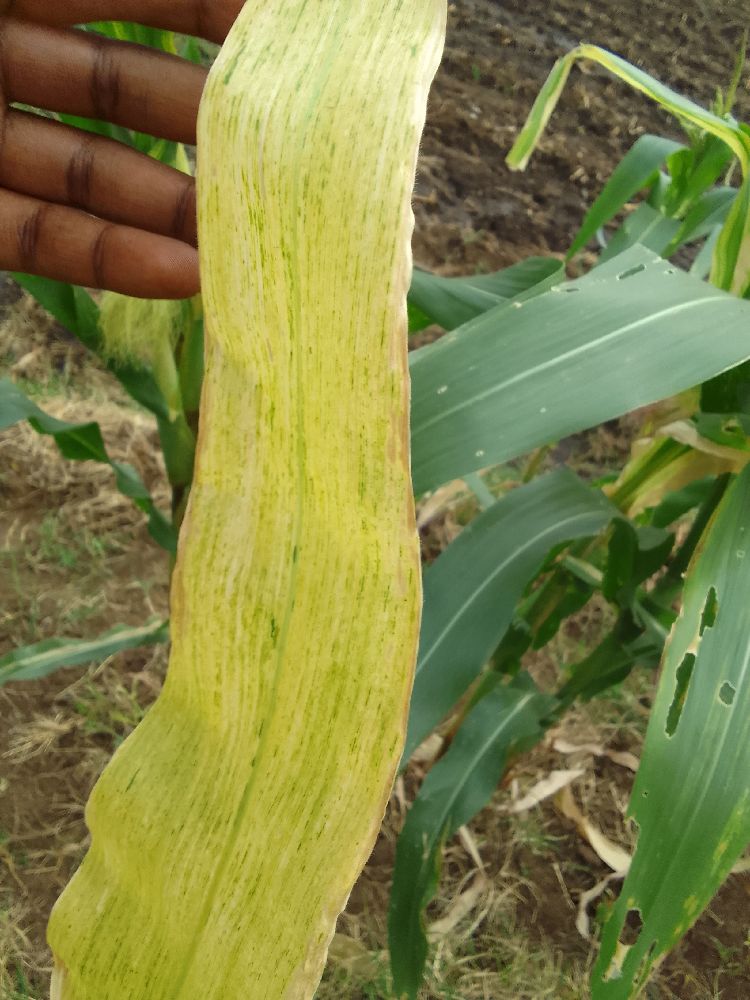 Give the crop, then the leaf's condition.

maize, maize lethal necrosis
